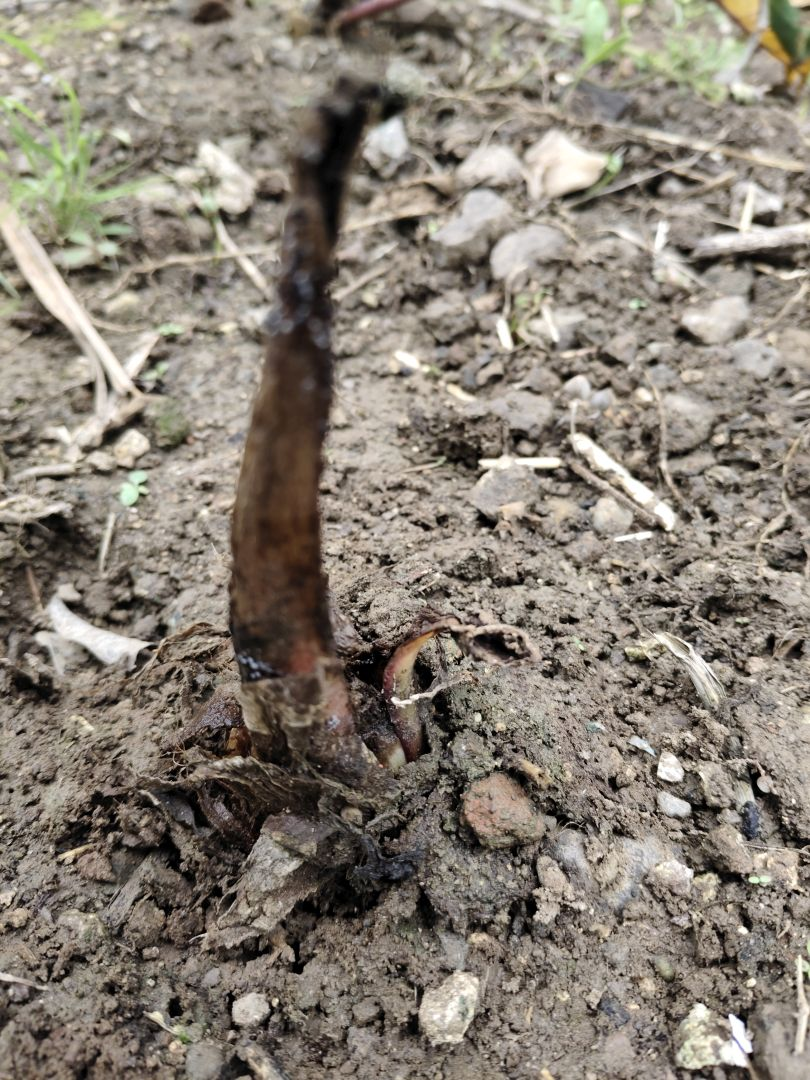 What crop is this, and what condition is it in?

taro, root rot
